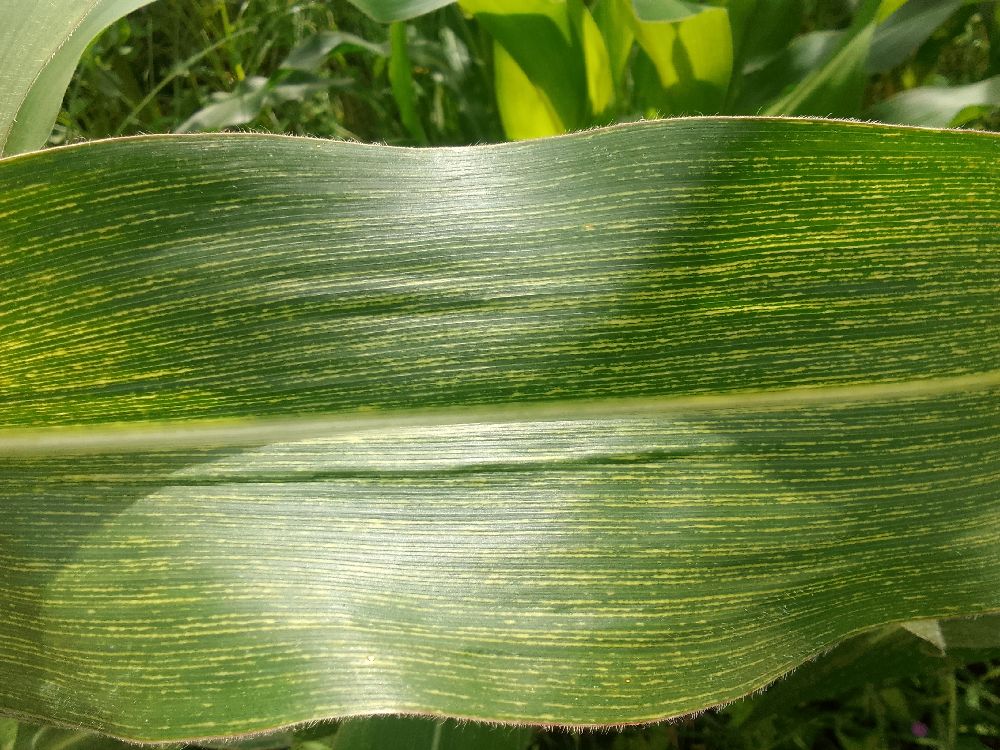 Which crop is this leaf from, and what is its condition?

maize, maize streak virus
